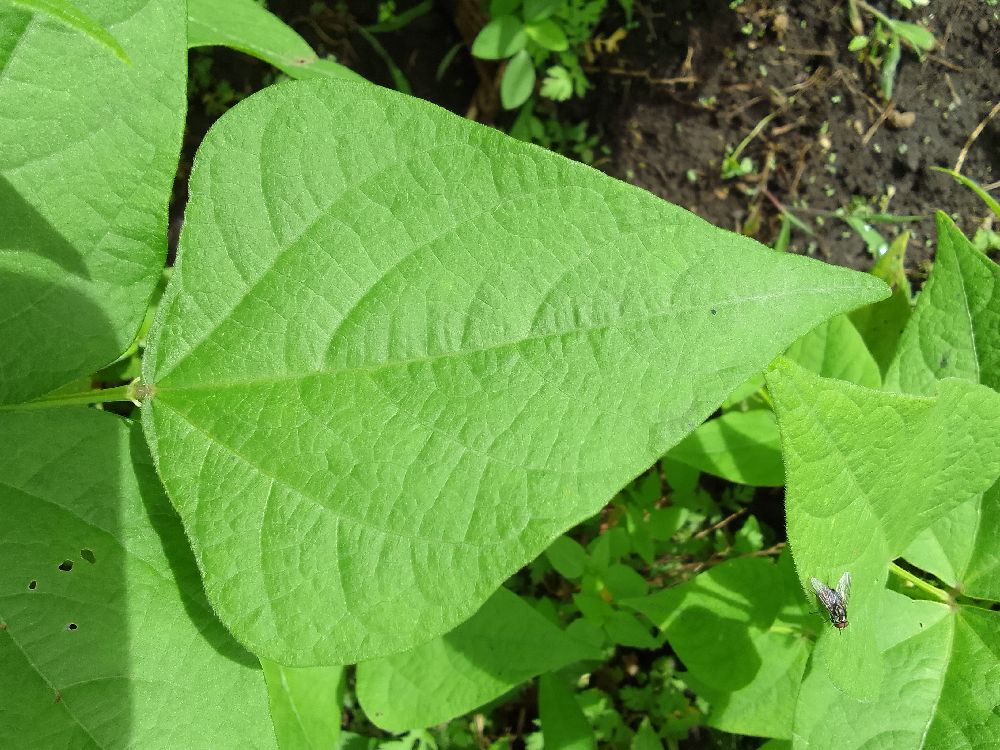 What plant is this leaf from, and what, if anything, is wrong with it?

common bean, healthy
